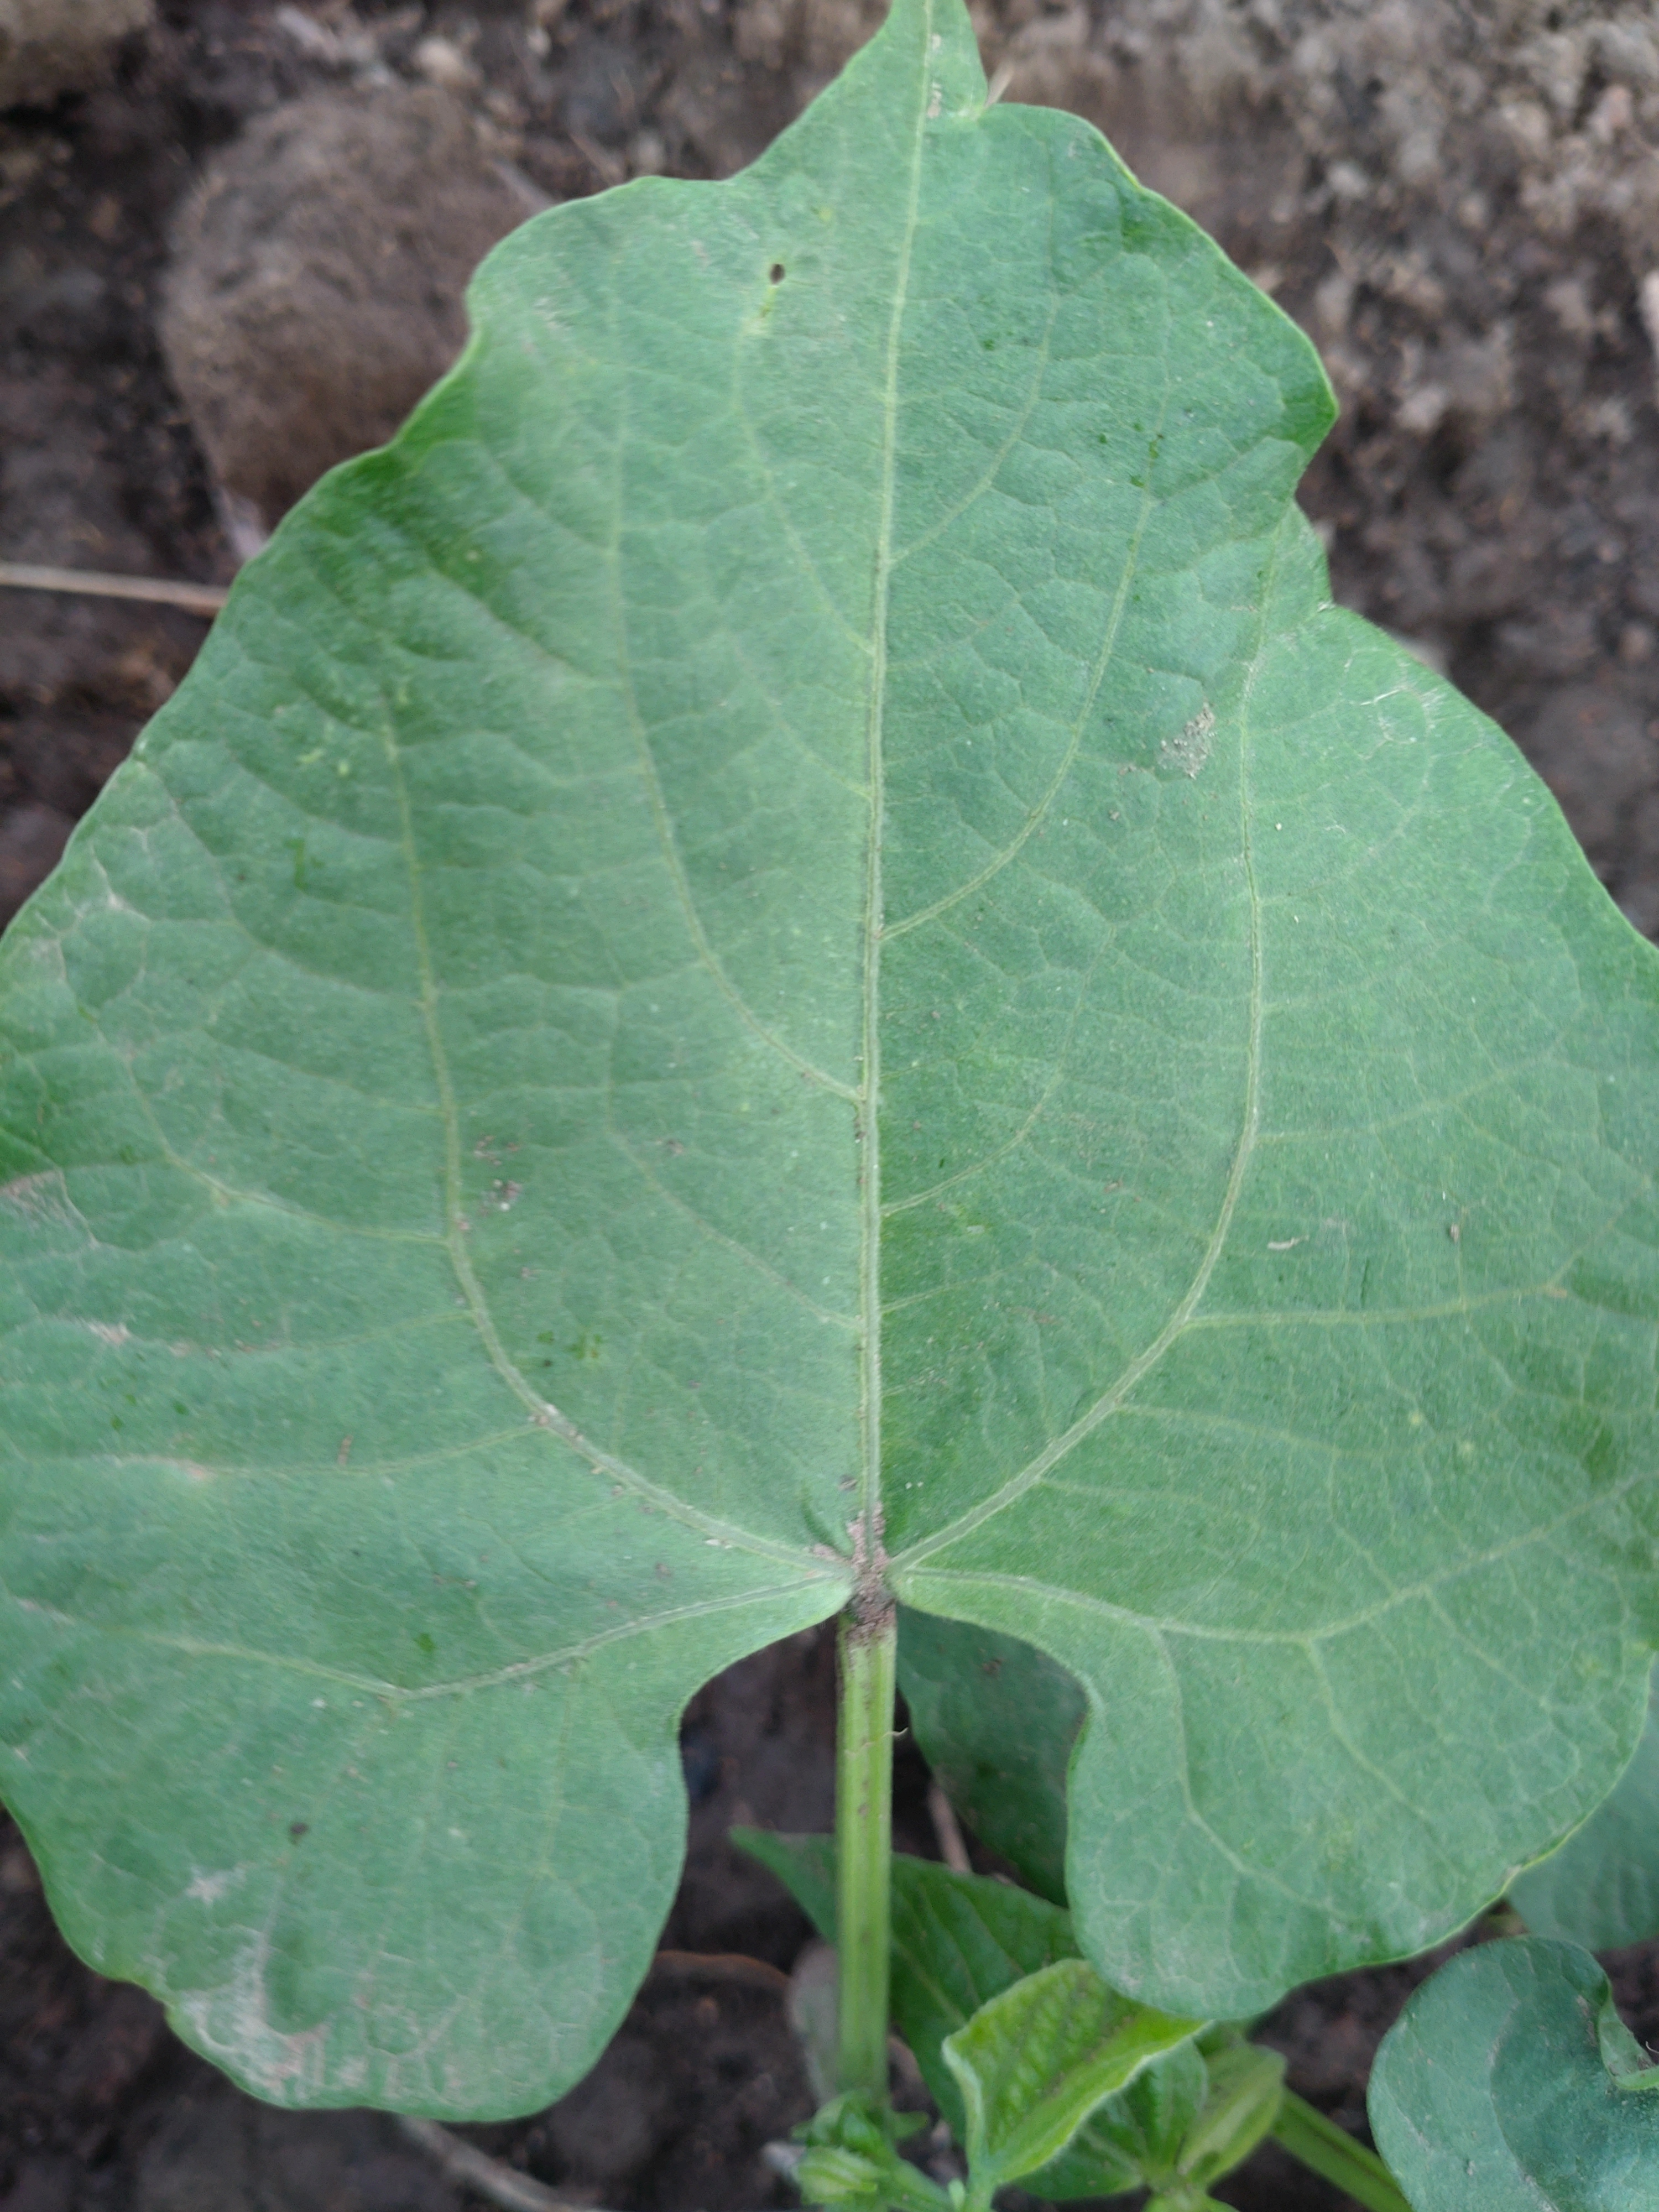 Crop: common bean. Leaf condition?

healthy
